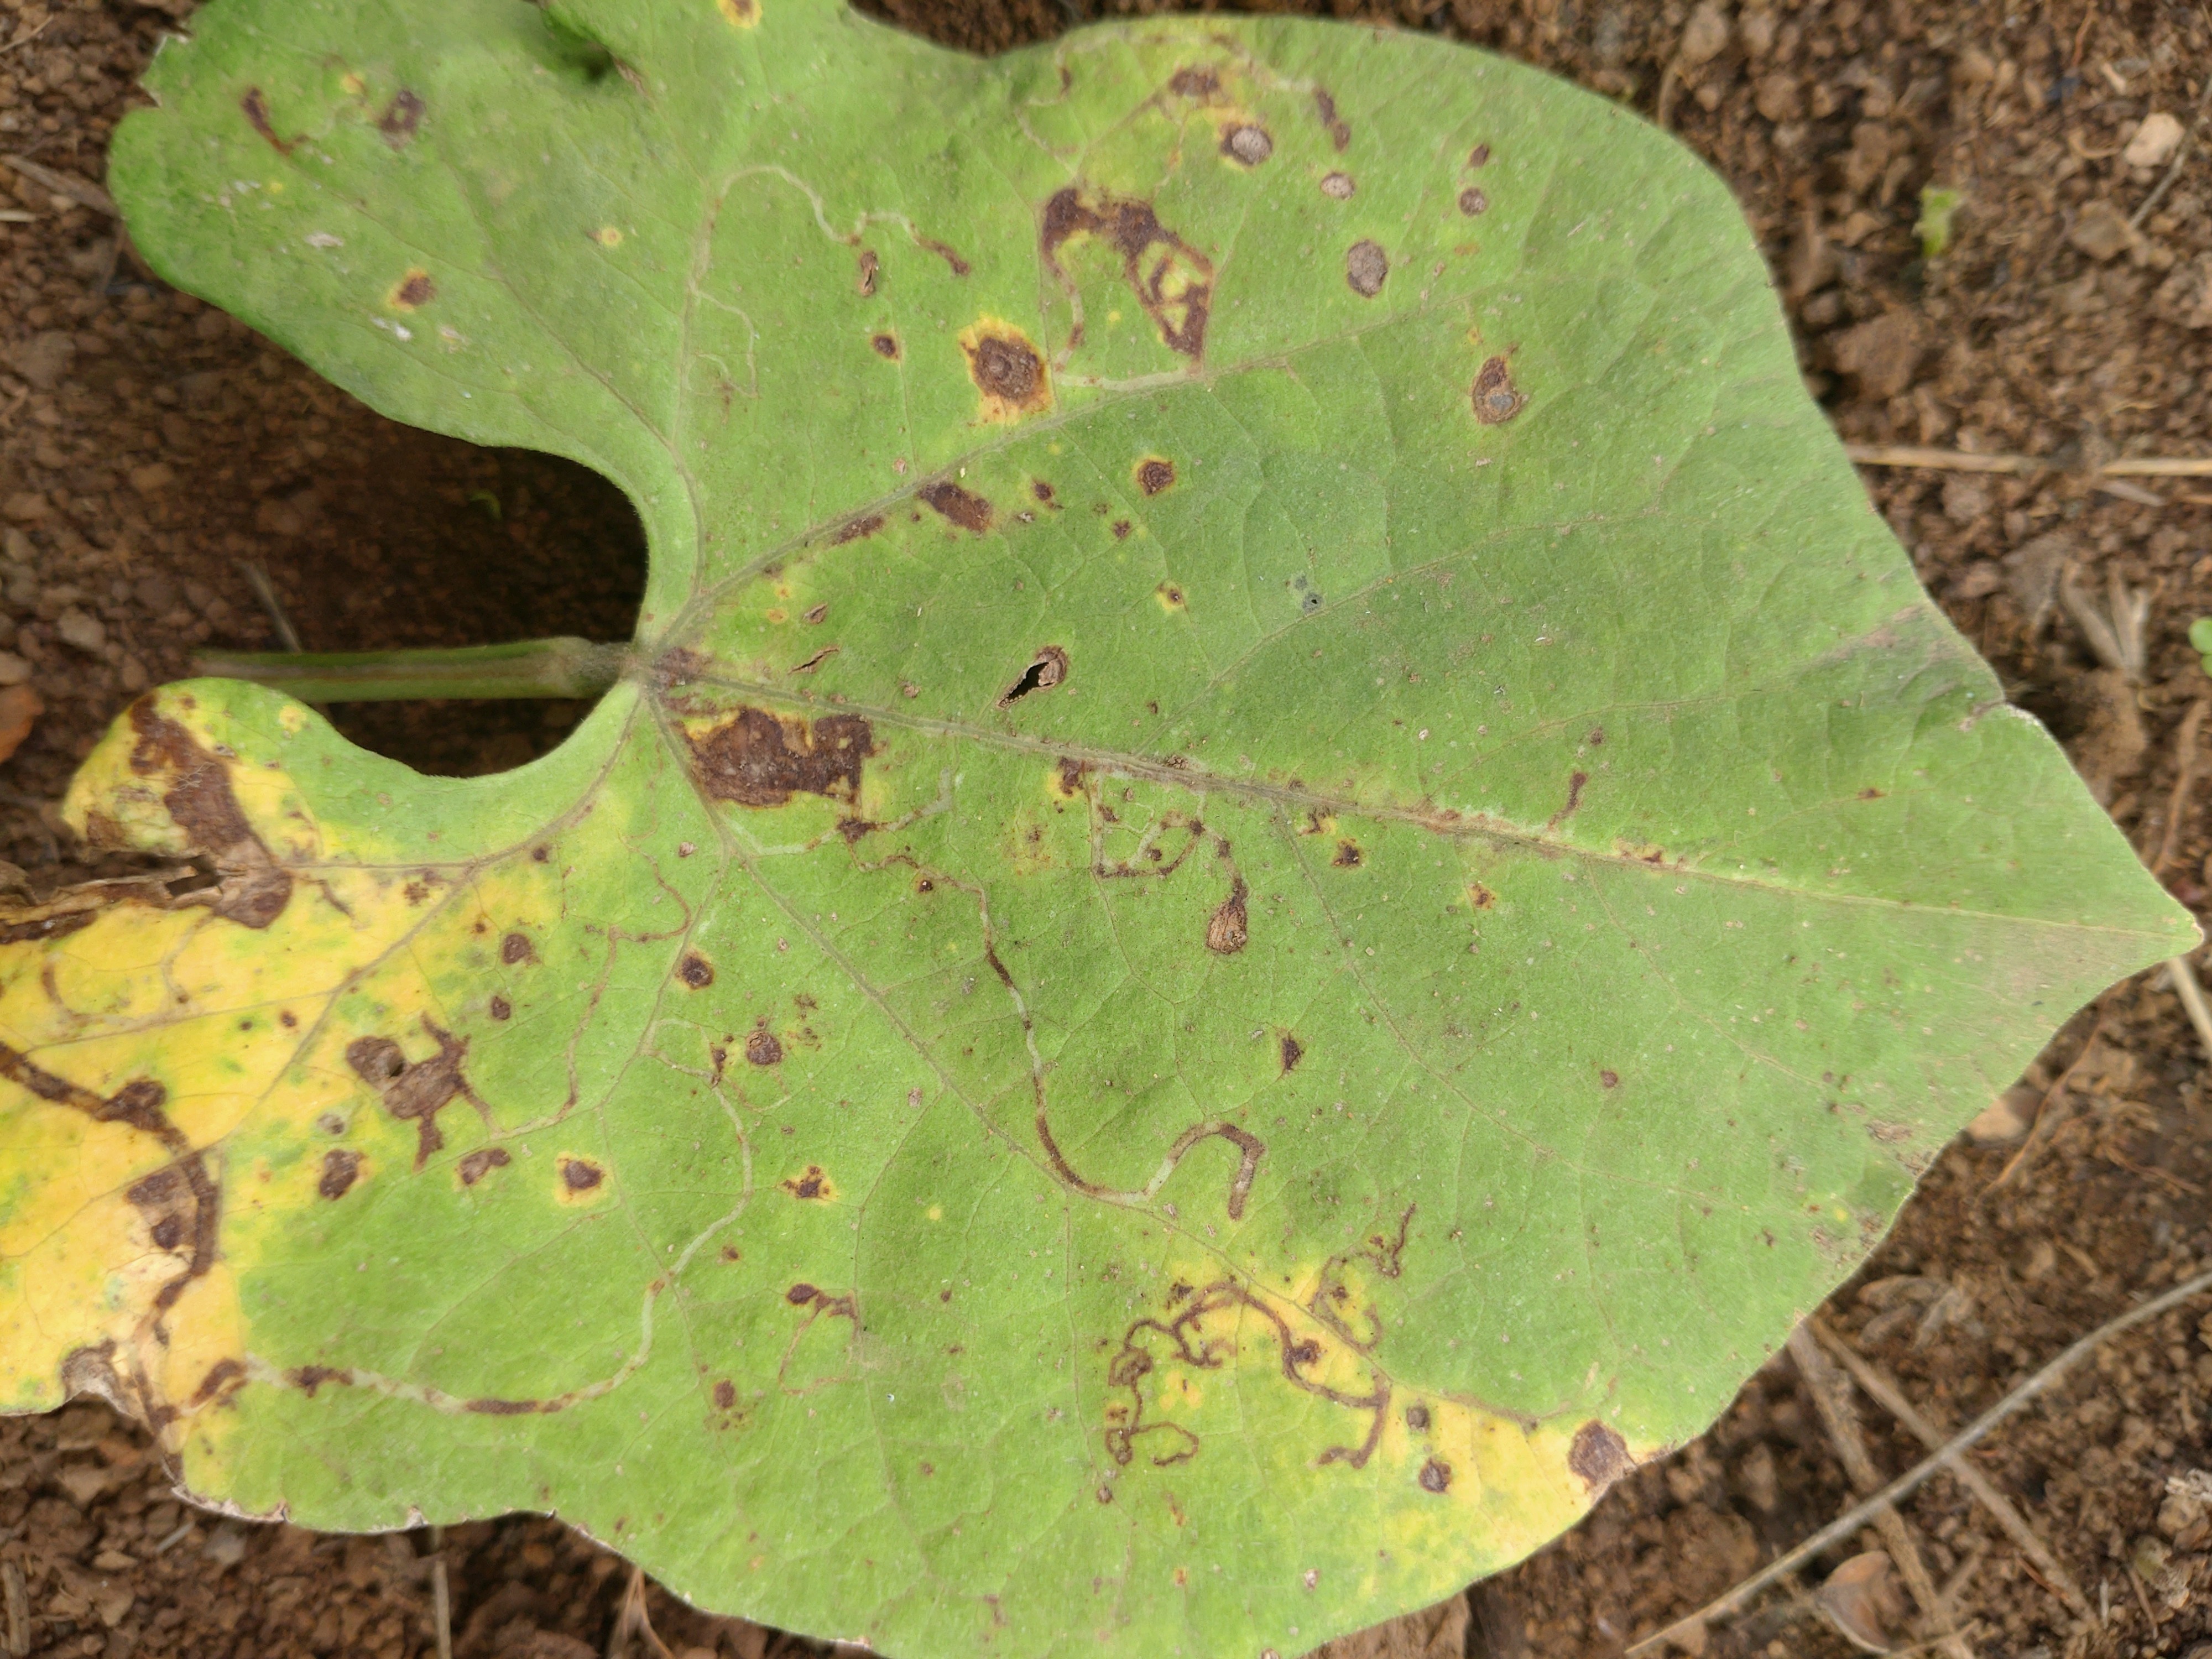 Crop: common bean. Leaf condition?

rust
